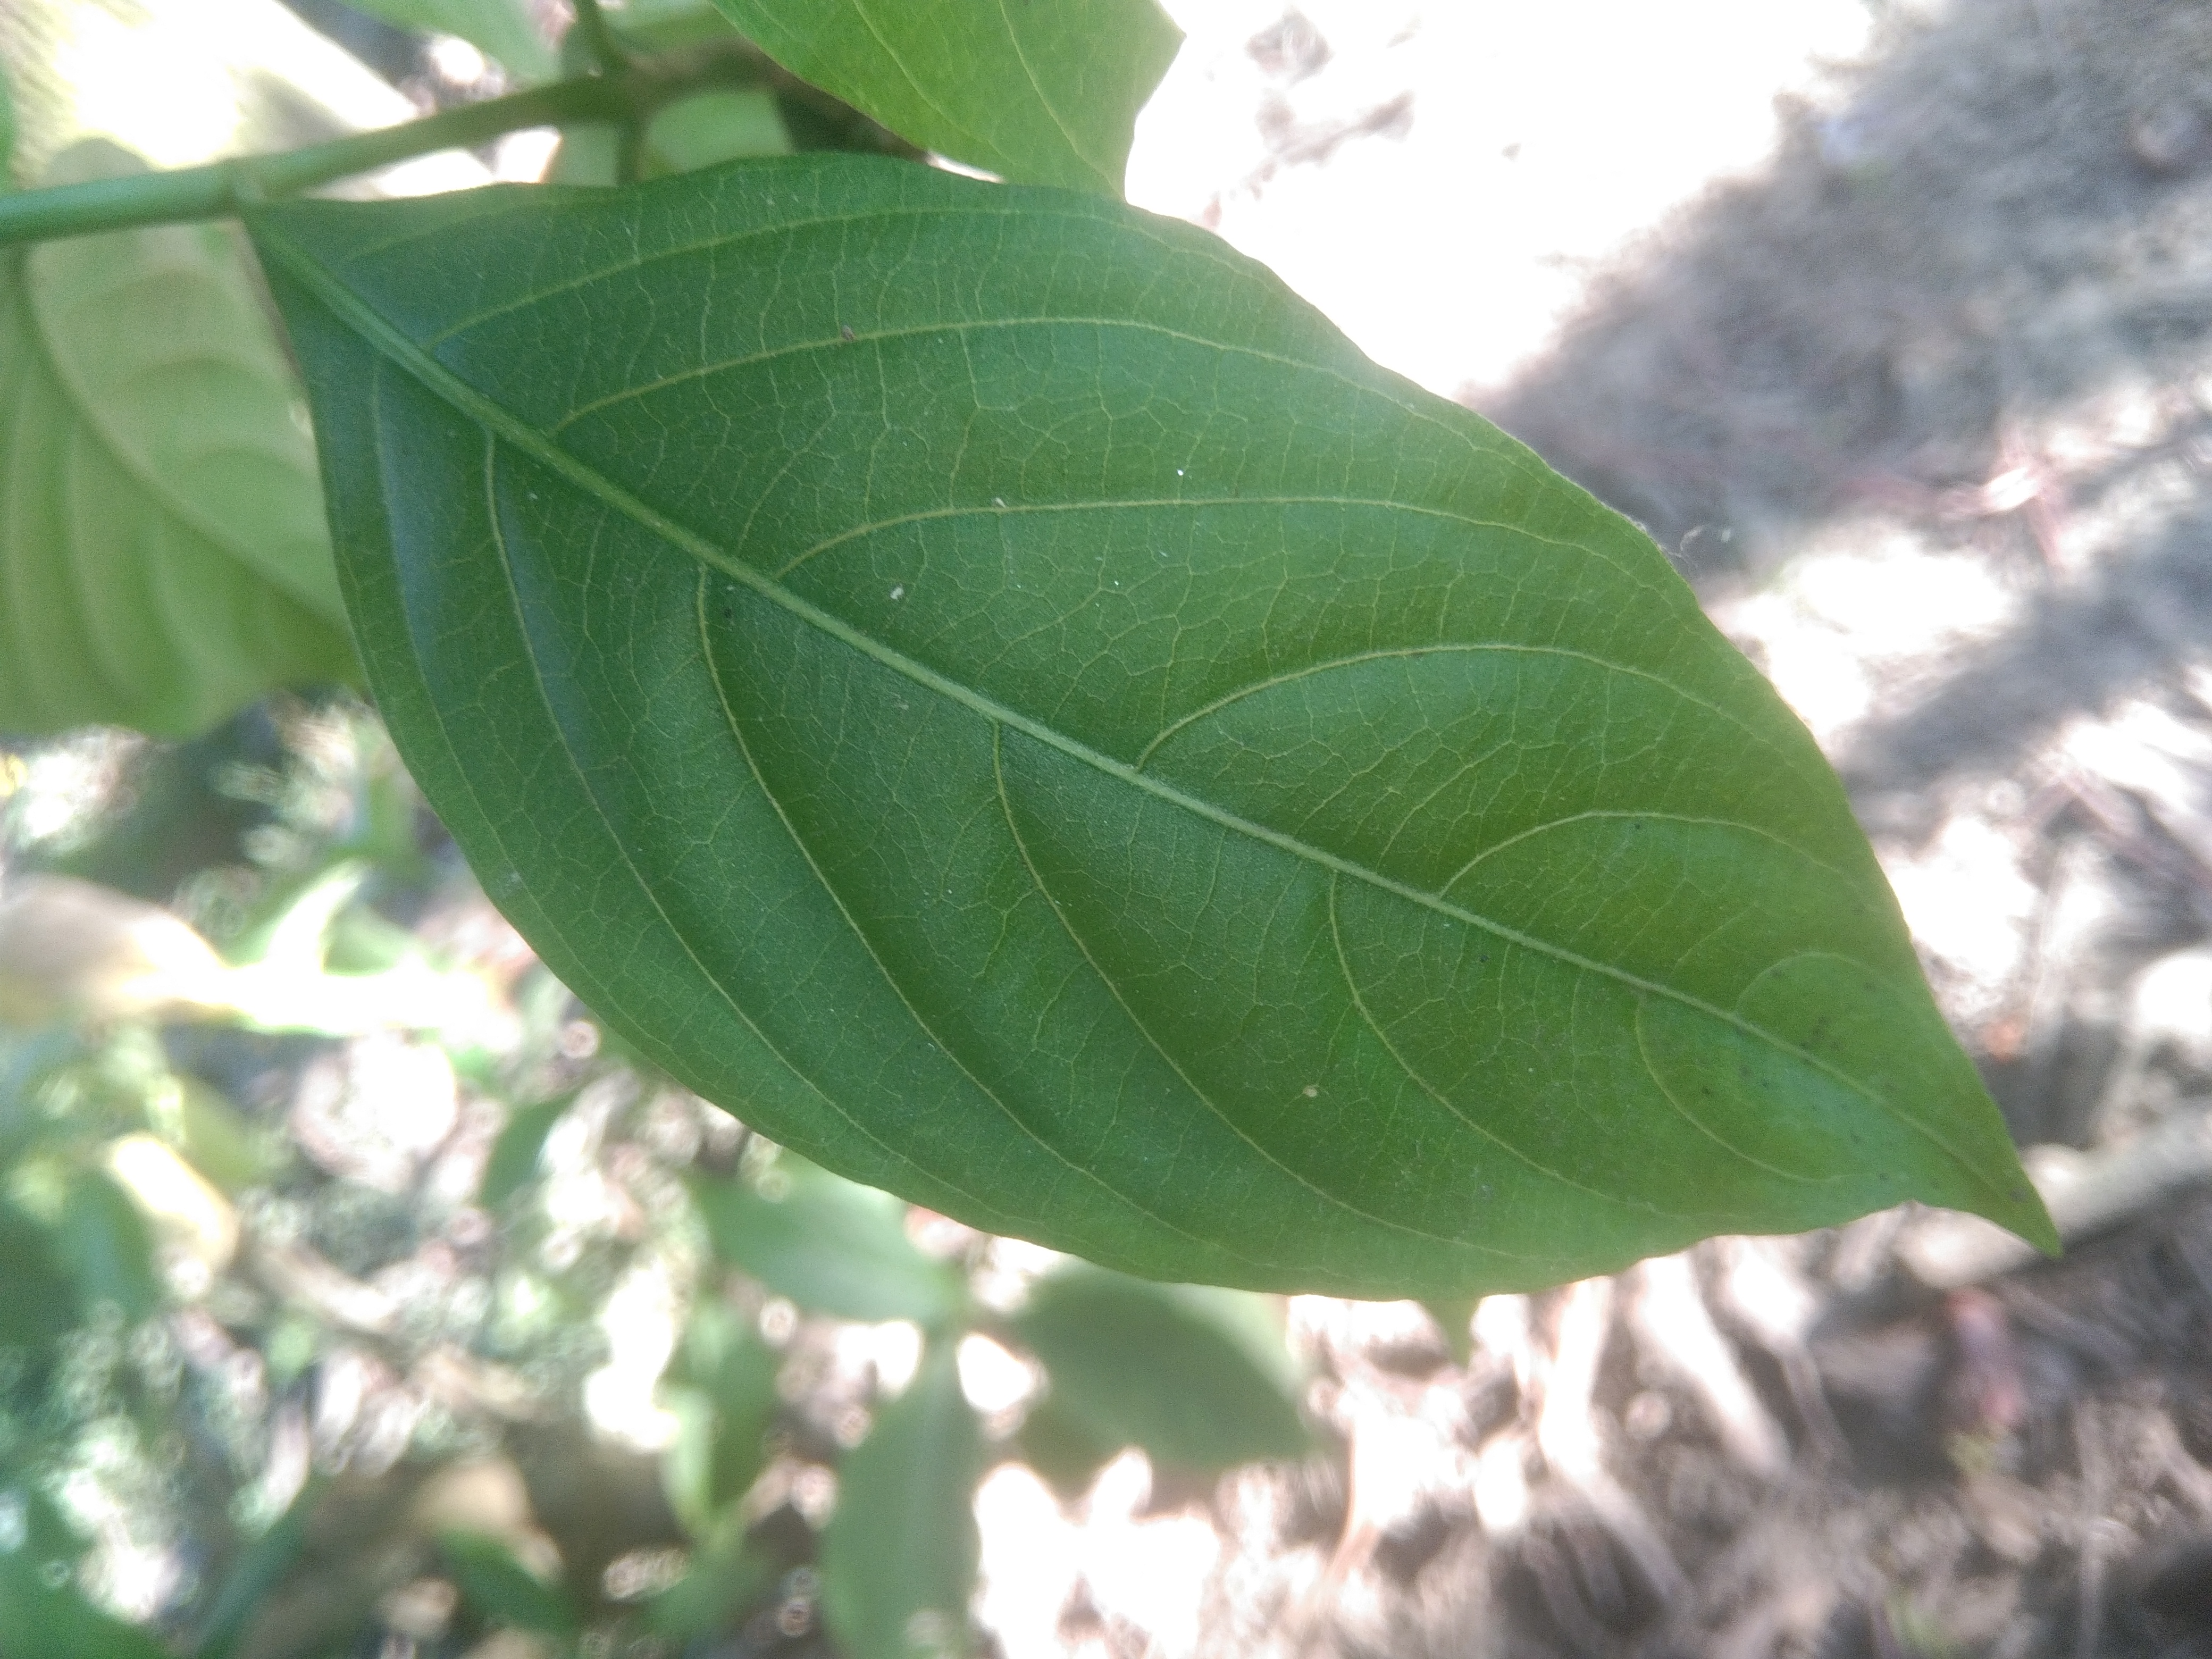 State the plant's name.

vasaka
